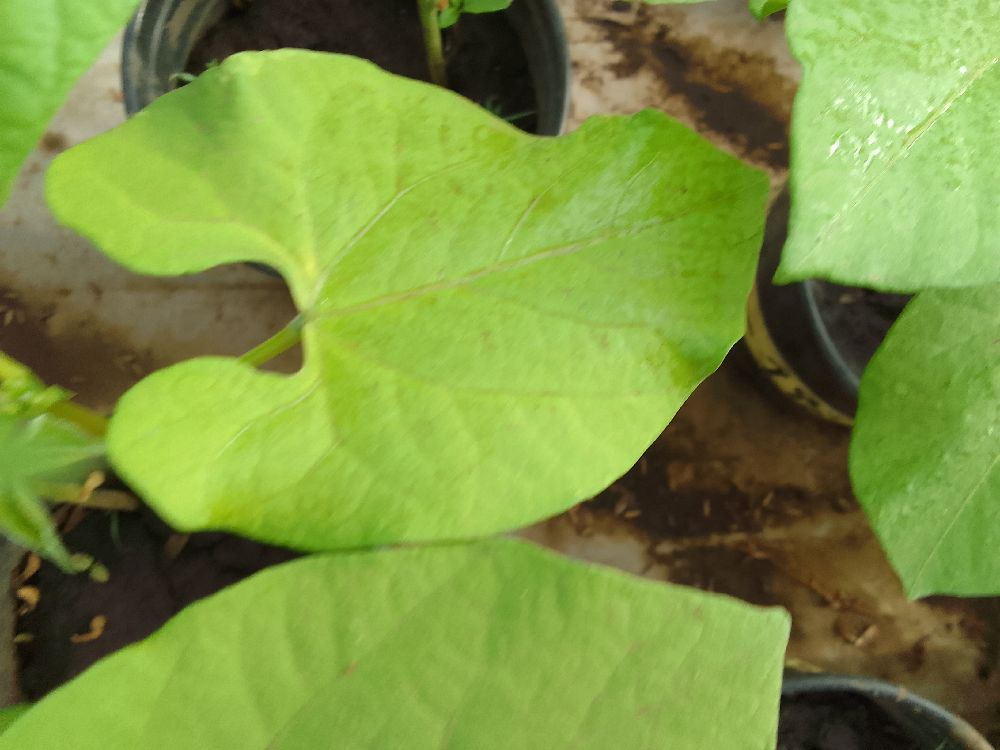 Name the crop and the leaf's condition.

common bean, healthy
